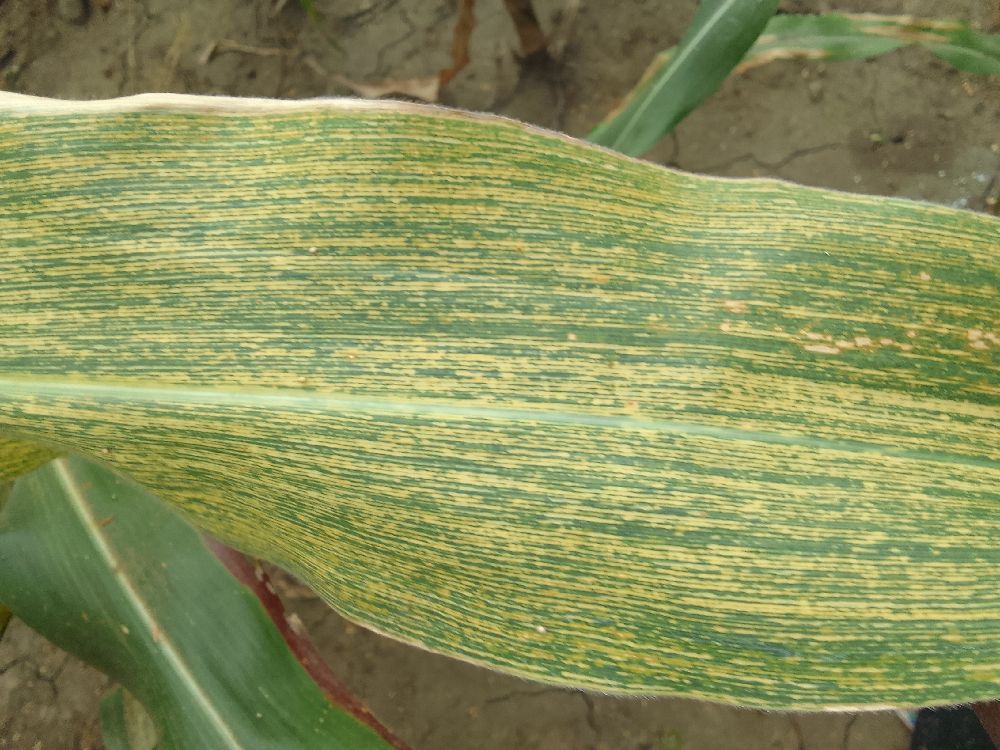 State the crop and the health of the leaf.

maize, maize streak virus
